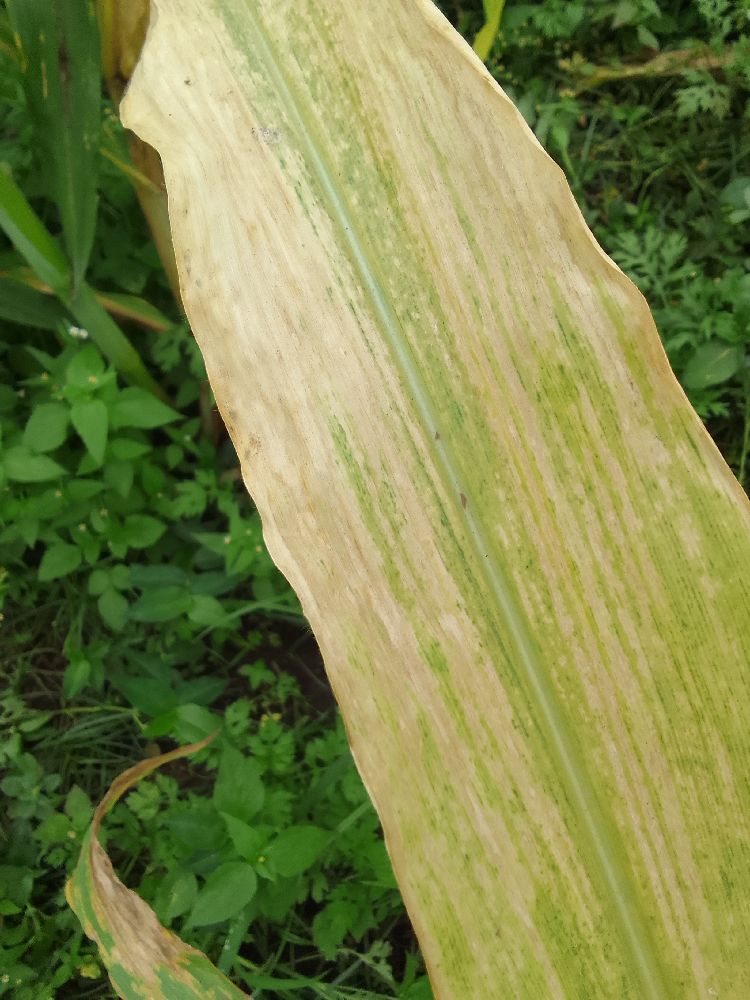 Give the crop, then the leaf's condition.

maize, maize lethal necrosis
